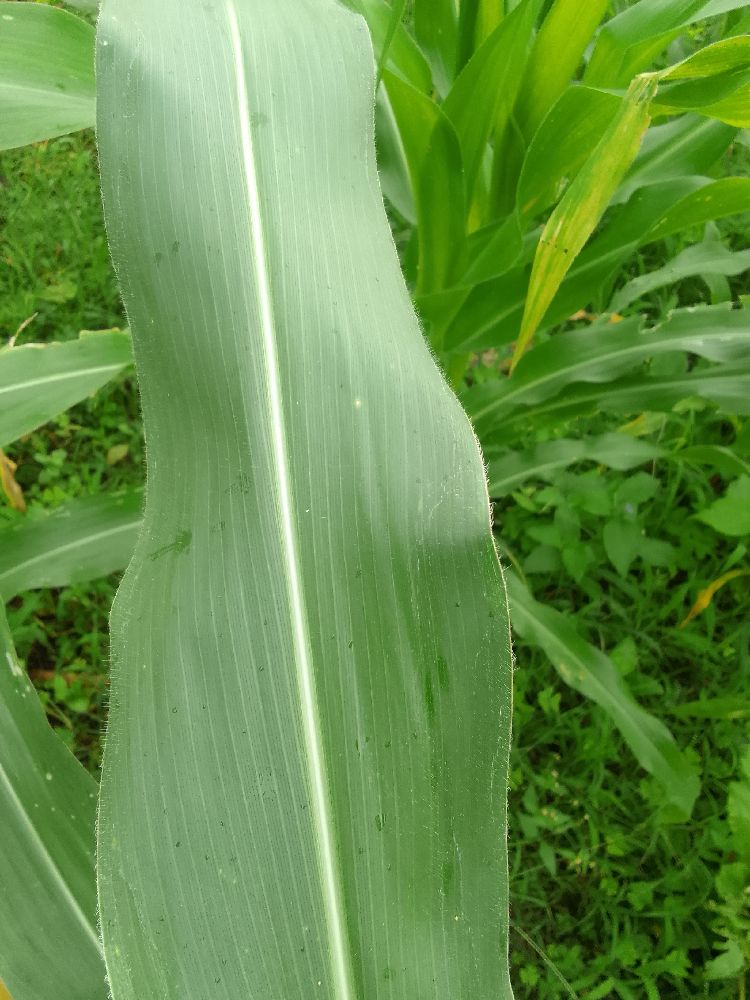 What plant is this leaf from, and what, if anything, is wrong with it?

maize, healthy
